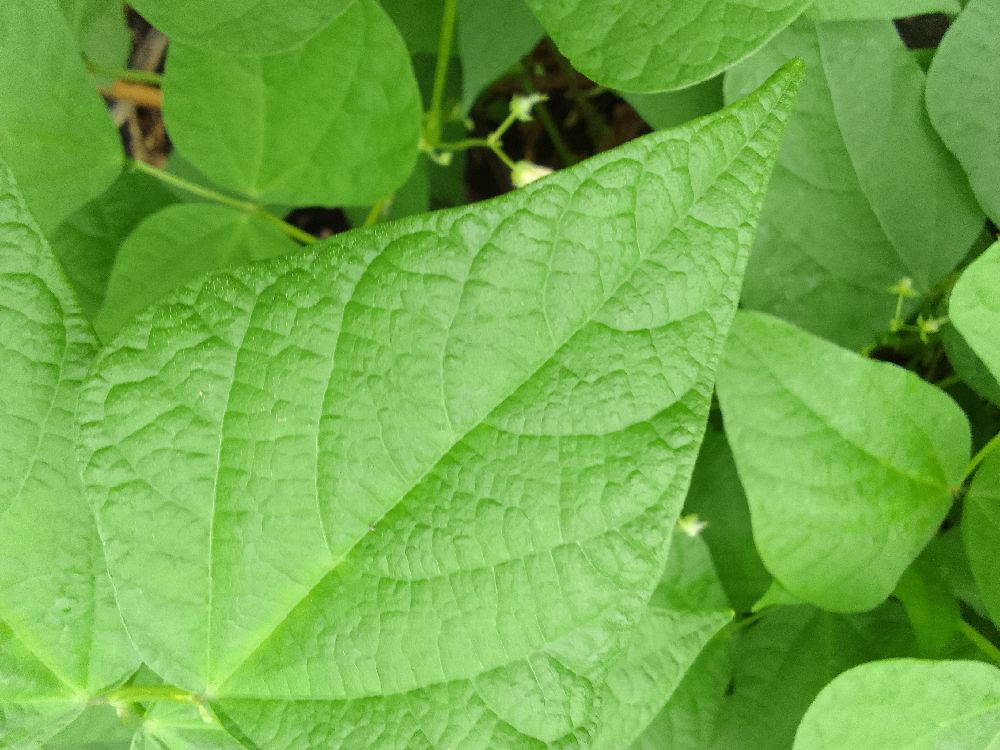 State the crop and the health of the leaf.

common bean, healthy
